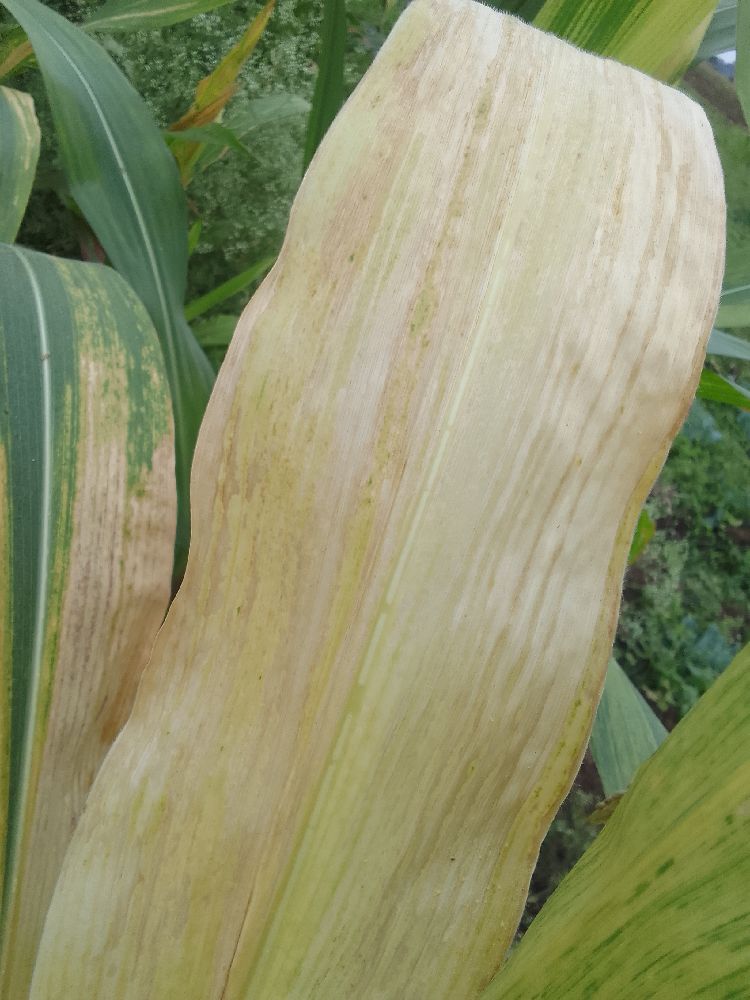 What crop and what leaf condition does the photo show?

maize, maize lethal necrosis
